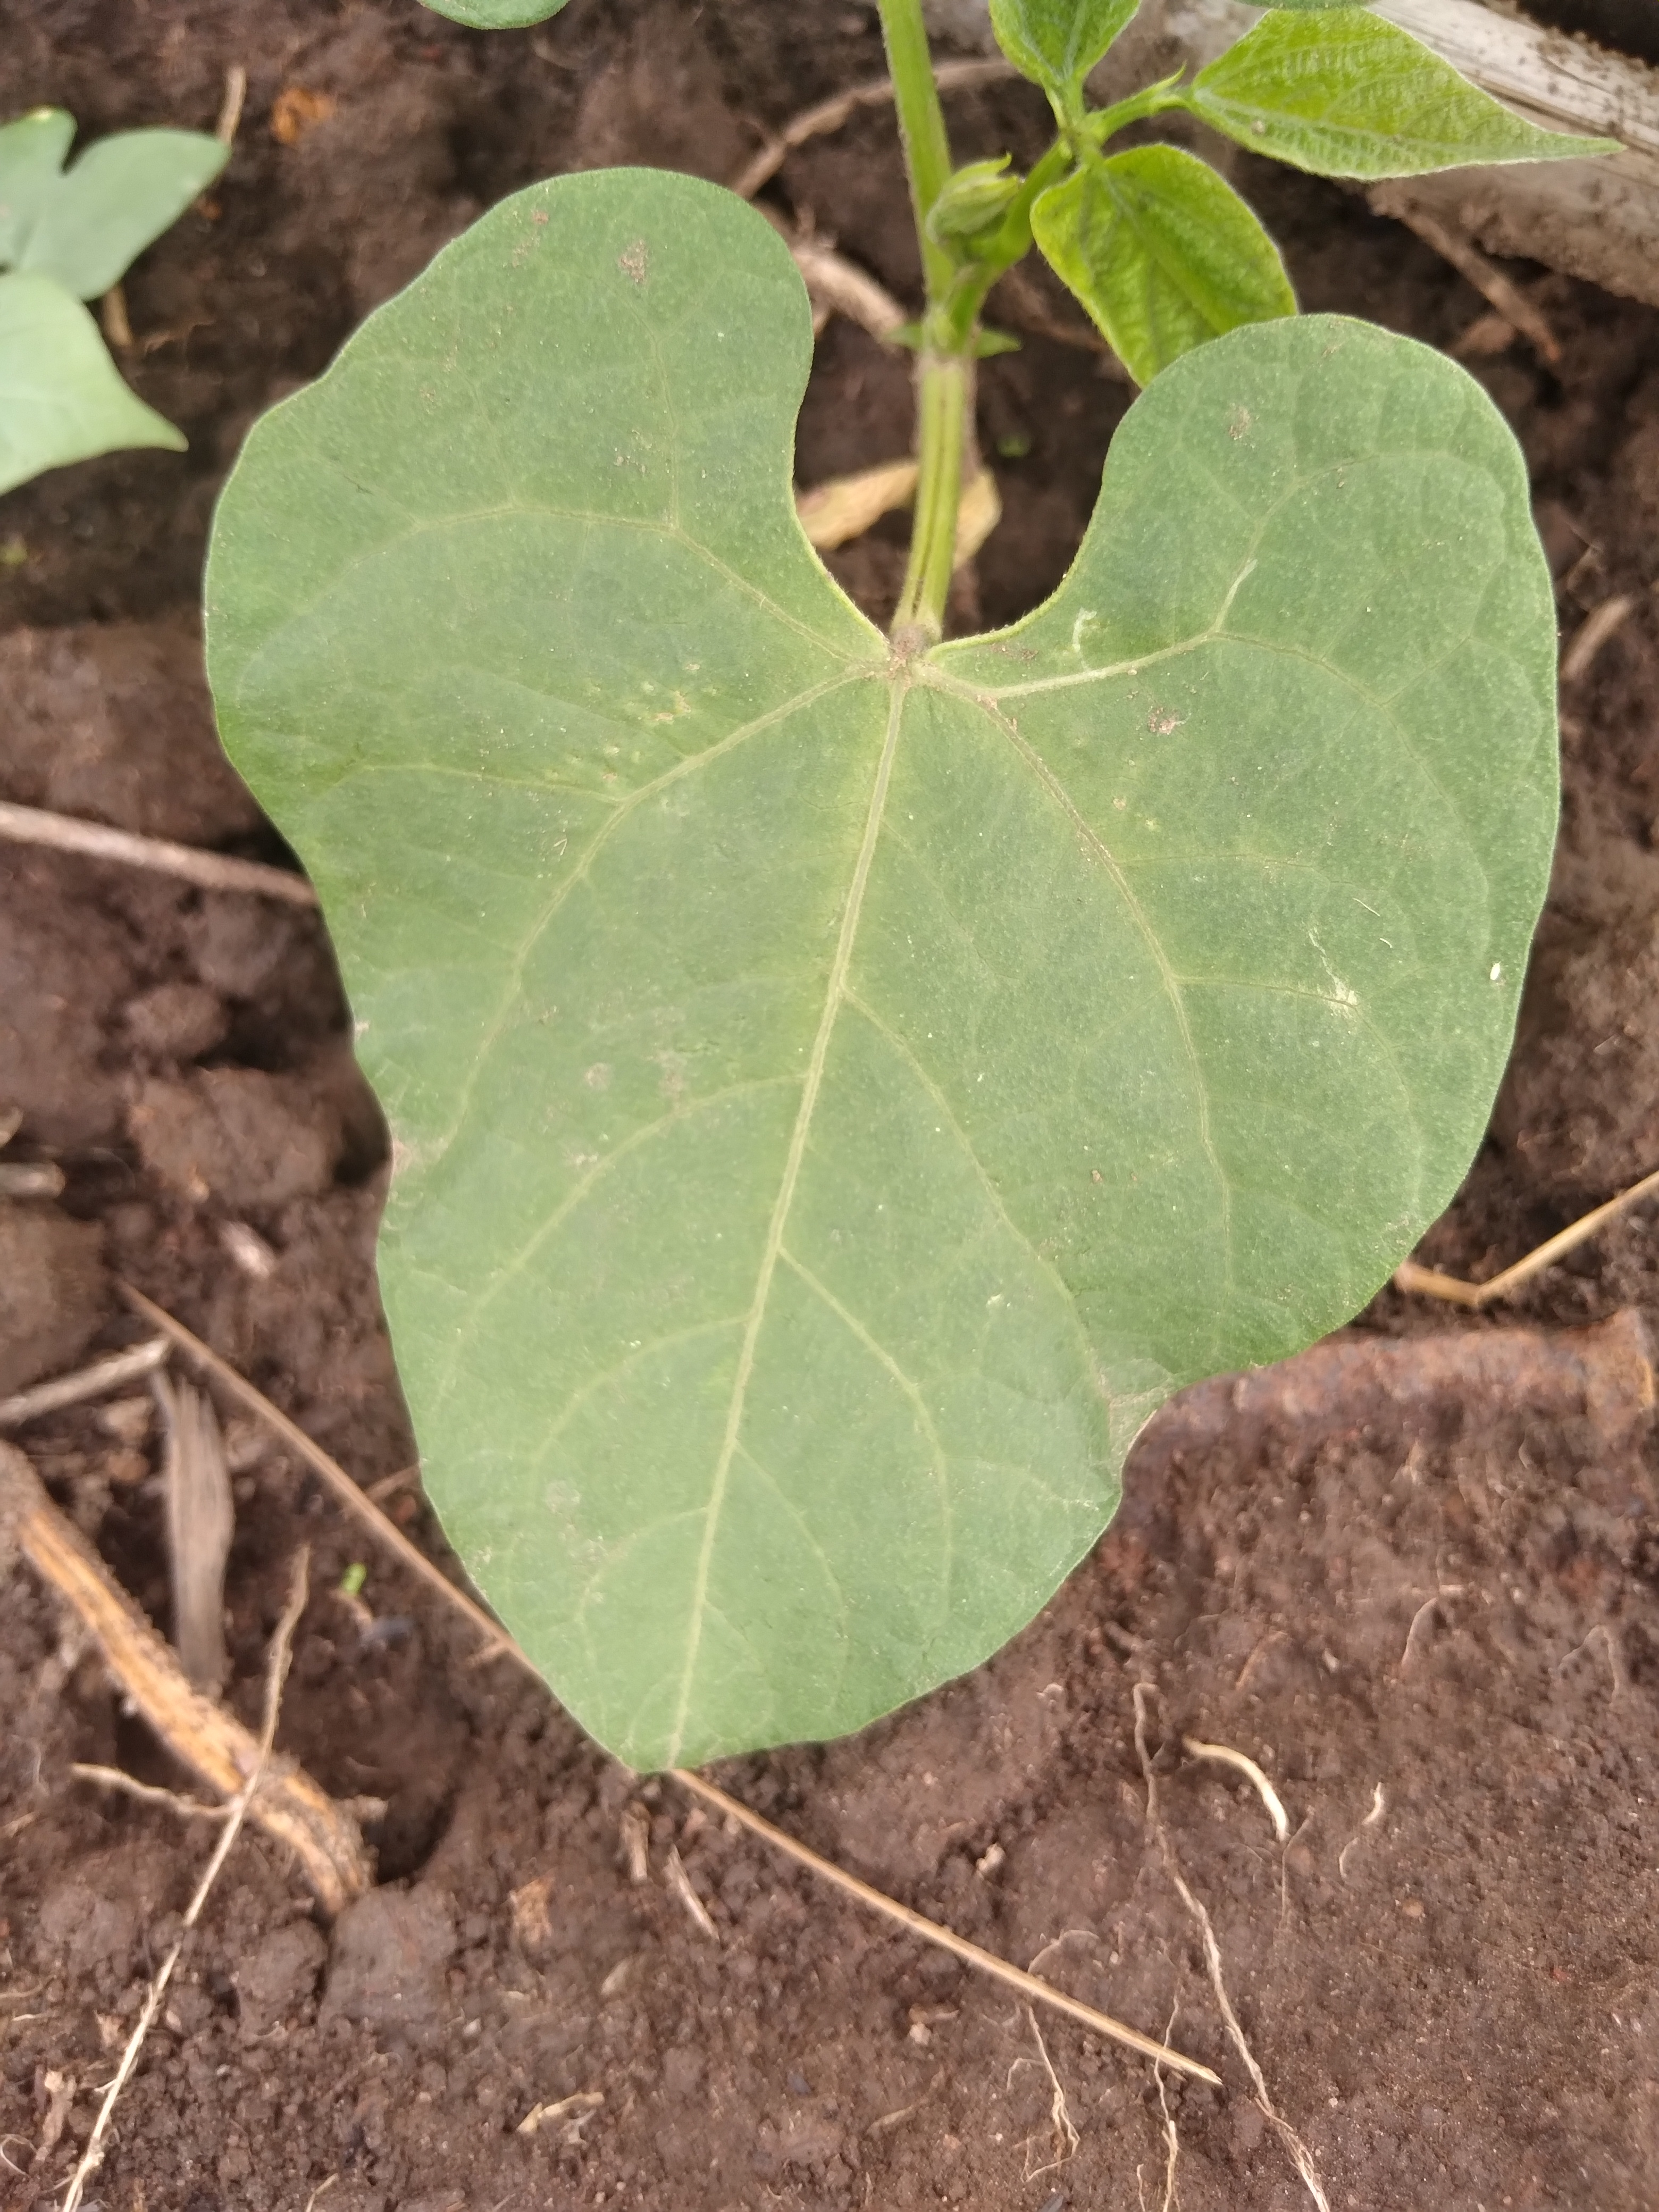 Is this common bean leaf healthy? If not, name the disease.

healthy
